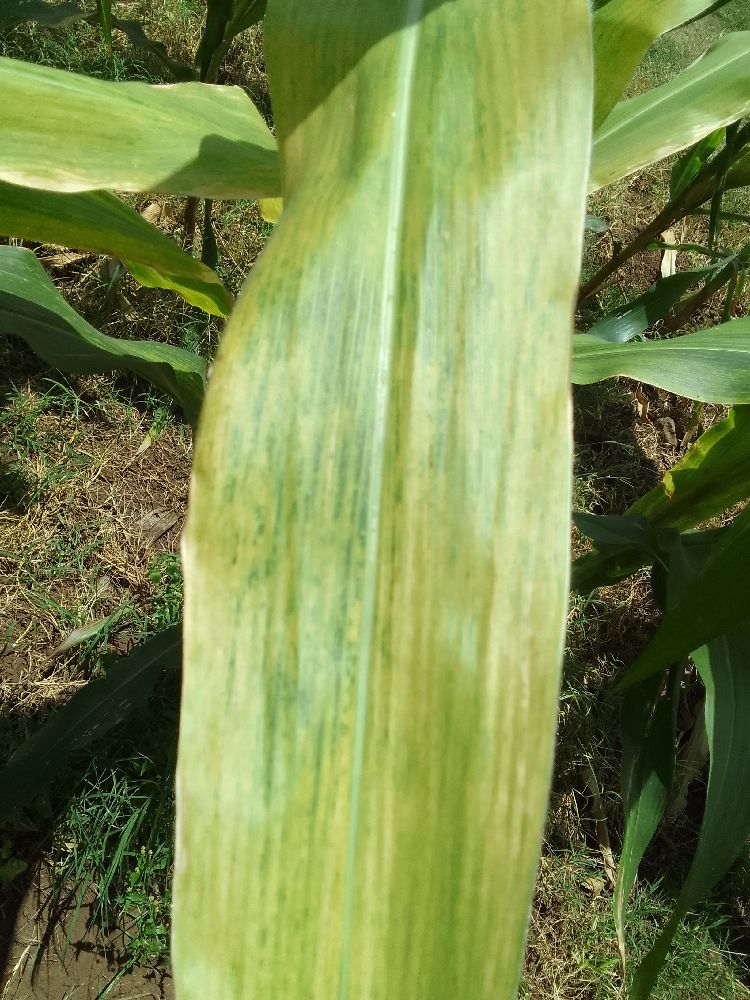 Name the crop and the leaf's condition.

maize, maize lethal necrosis
